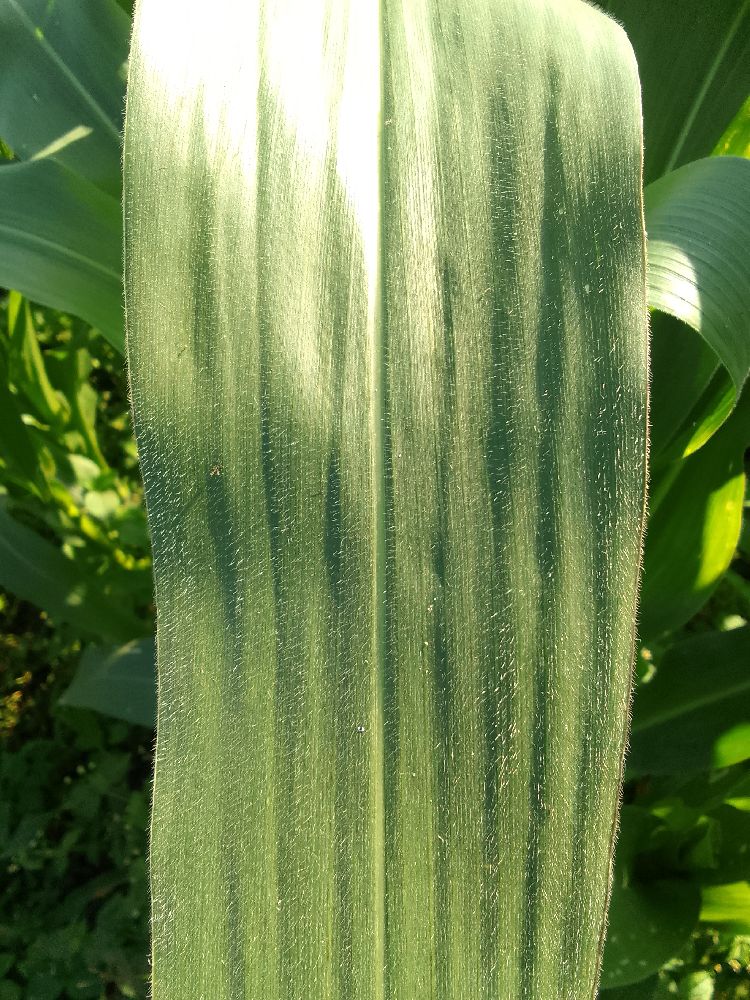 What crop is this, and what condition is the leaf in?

maize, healthy
